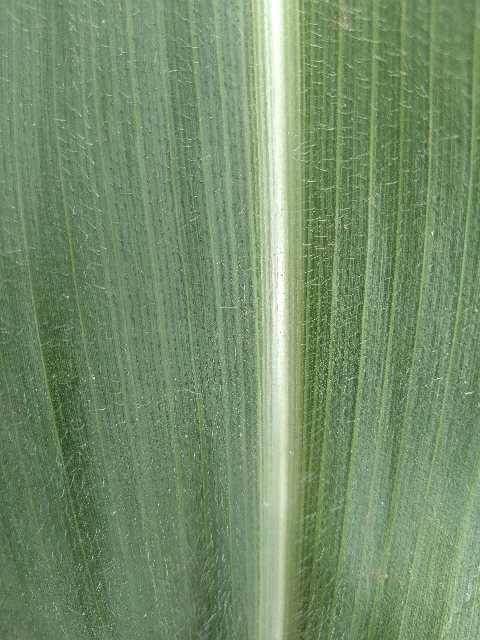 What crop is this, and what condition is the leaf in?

maize, healthy
